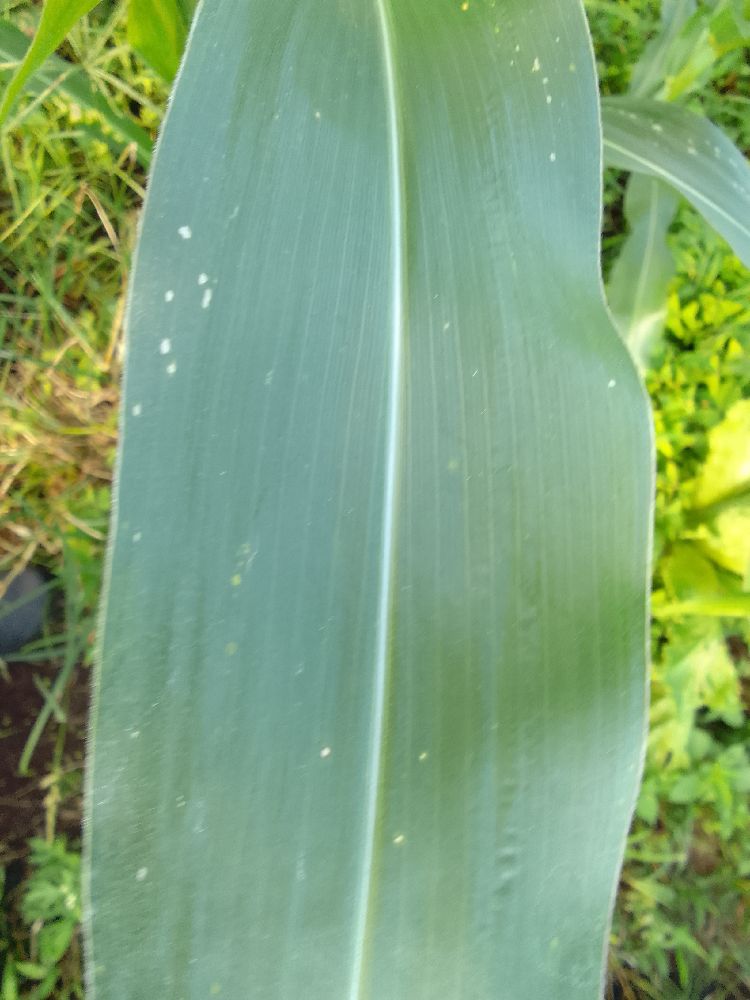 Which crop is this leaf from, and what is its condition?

maize, healthy
